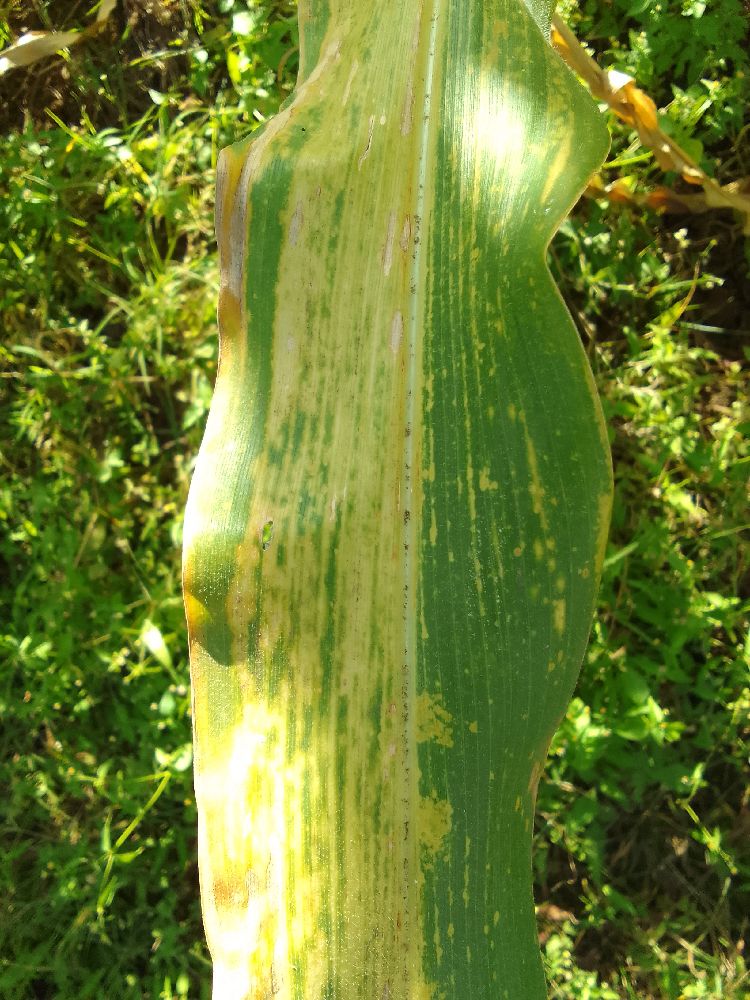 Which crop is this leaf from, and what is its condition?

maize, maize lethal necrosis
